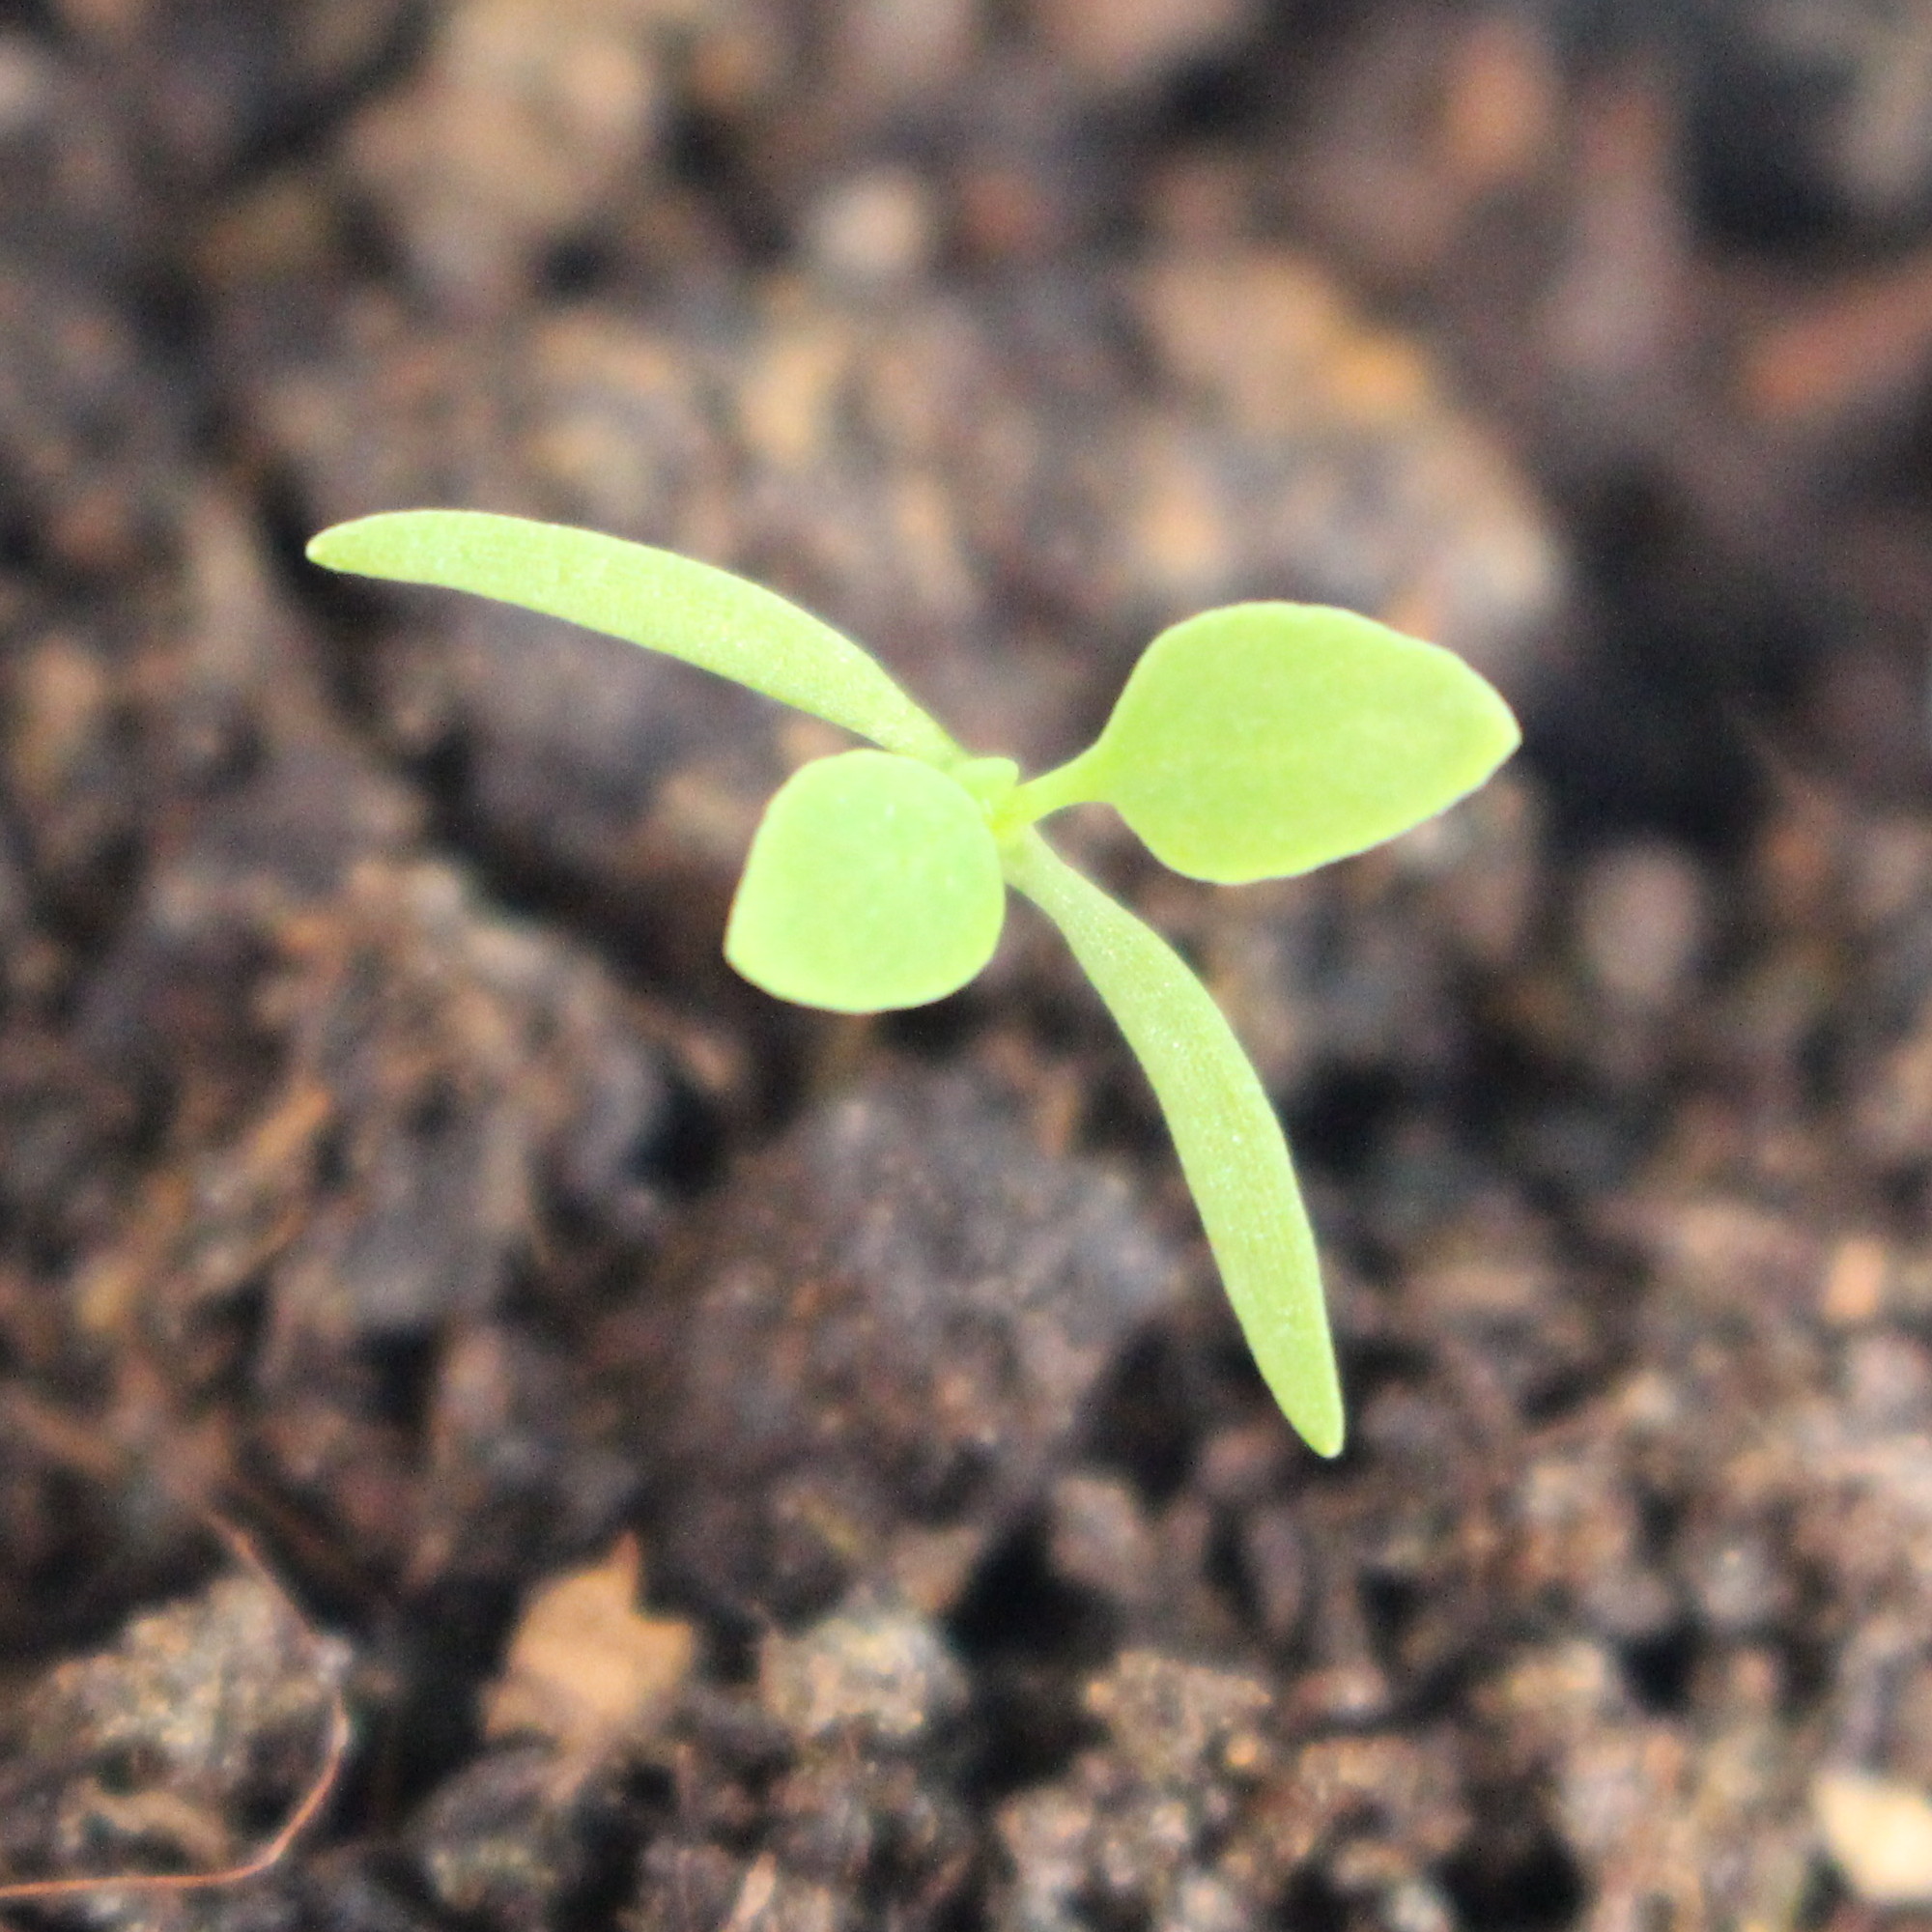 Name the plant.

Papaver rhoeas
